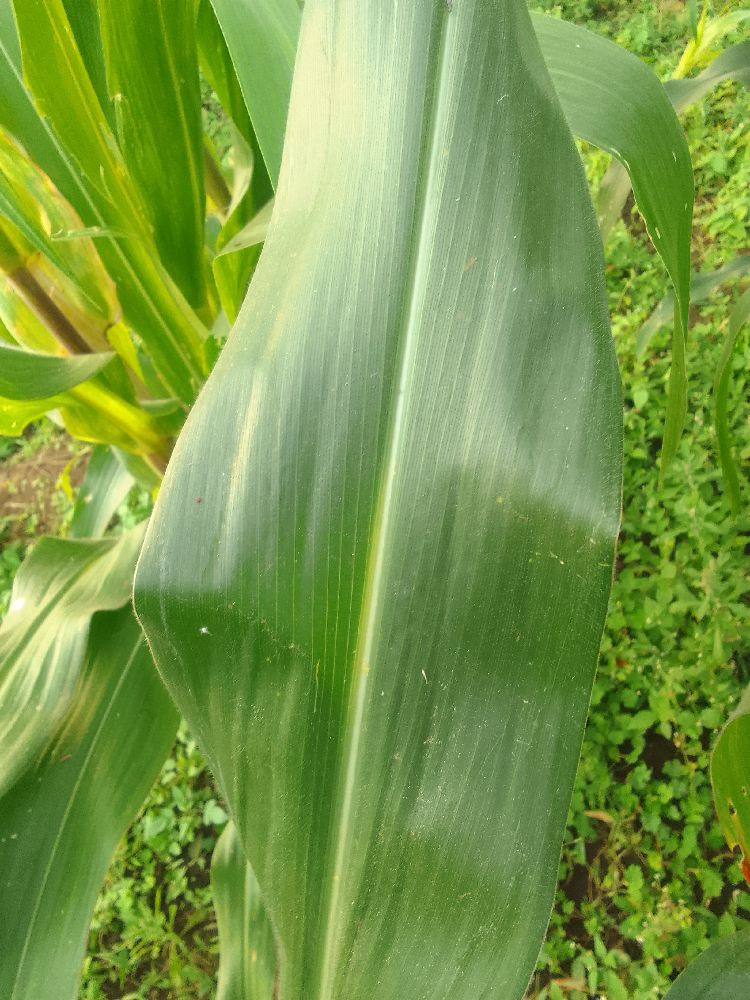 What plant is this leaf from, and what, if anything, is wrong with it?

maize, healthy
